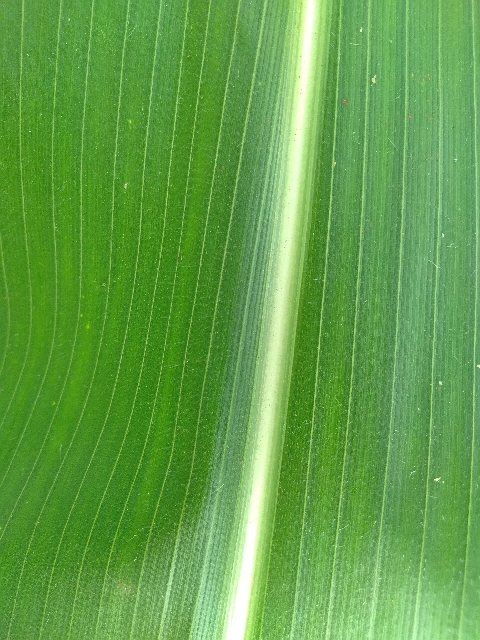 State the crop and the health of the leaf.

maize, healthy
